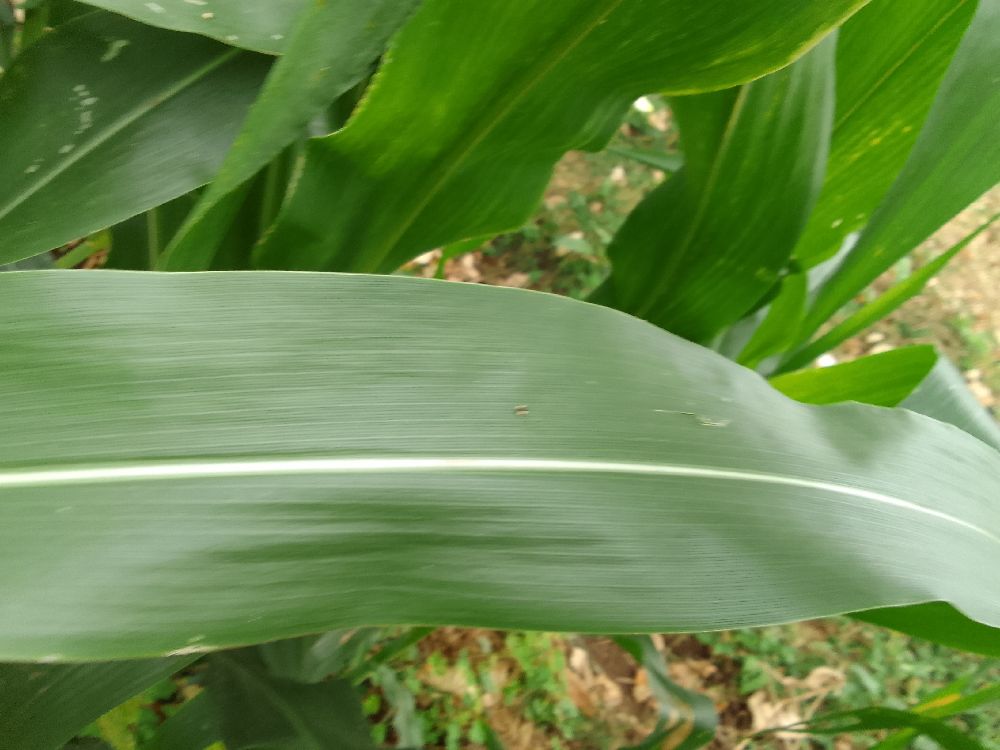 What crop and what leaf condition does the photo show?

maize, healthy
